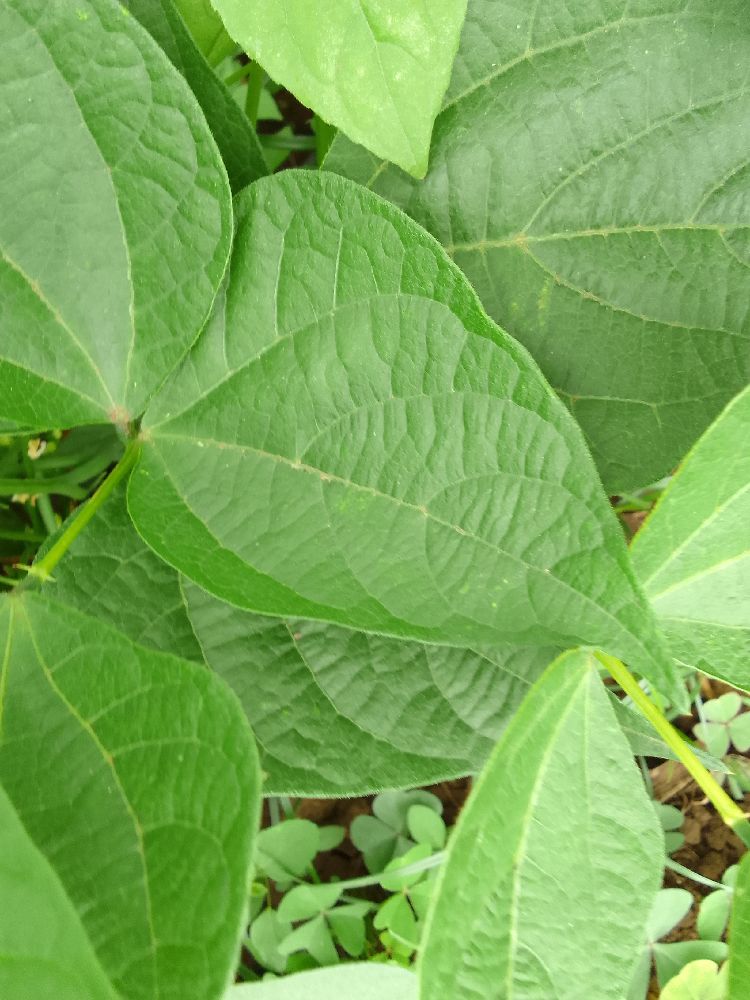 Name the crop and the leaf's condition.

common bean, healthy
